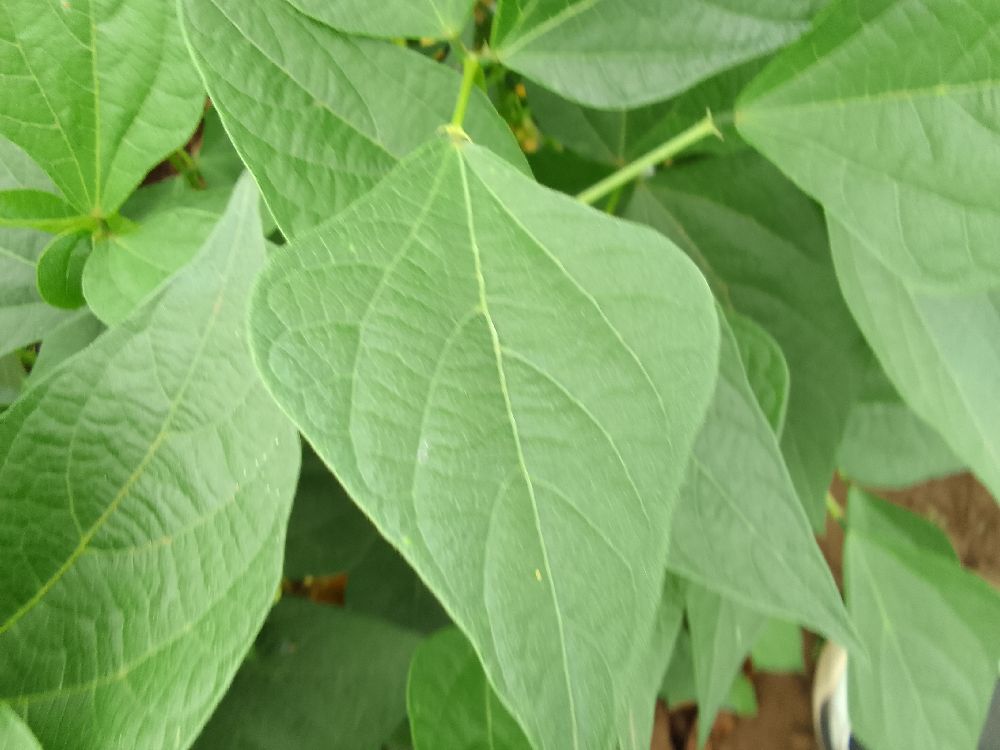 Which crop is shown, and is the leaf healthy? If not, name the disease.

common bean, healthy
